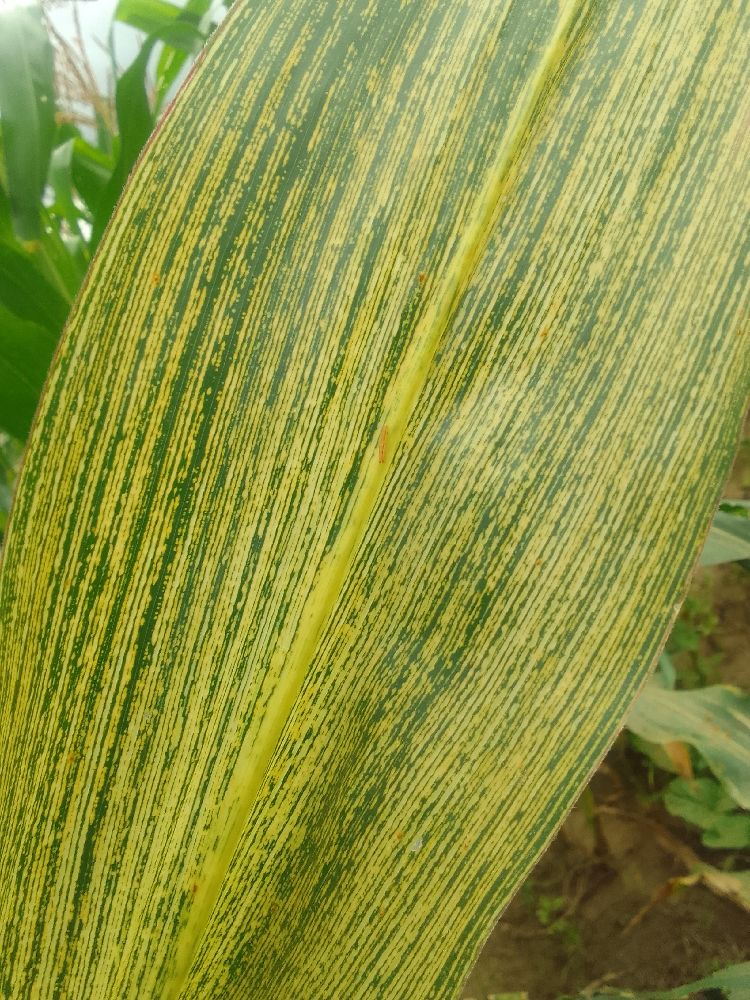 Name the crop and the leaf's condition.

maize, maize streak virus
